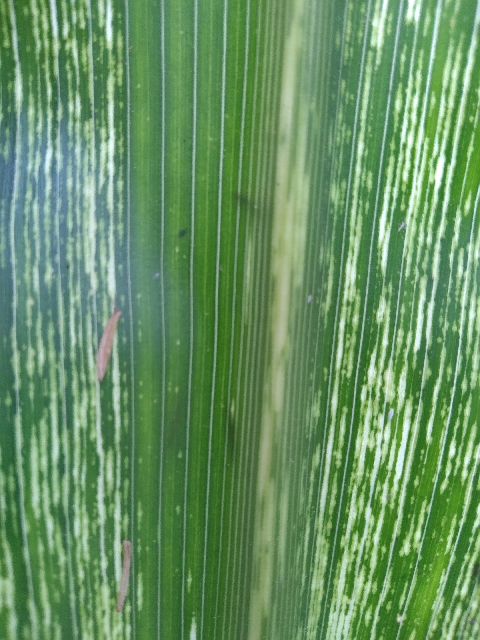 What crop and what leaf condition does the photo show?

maize, maize streak virus
